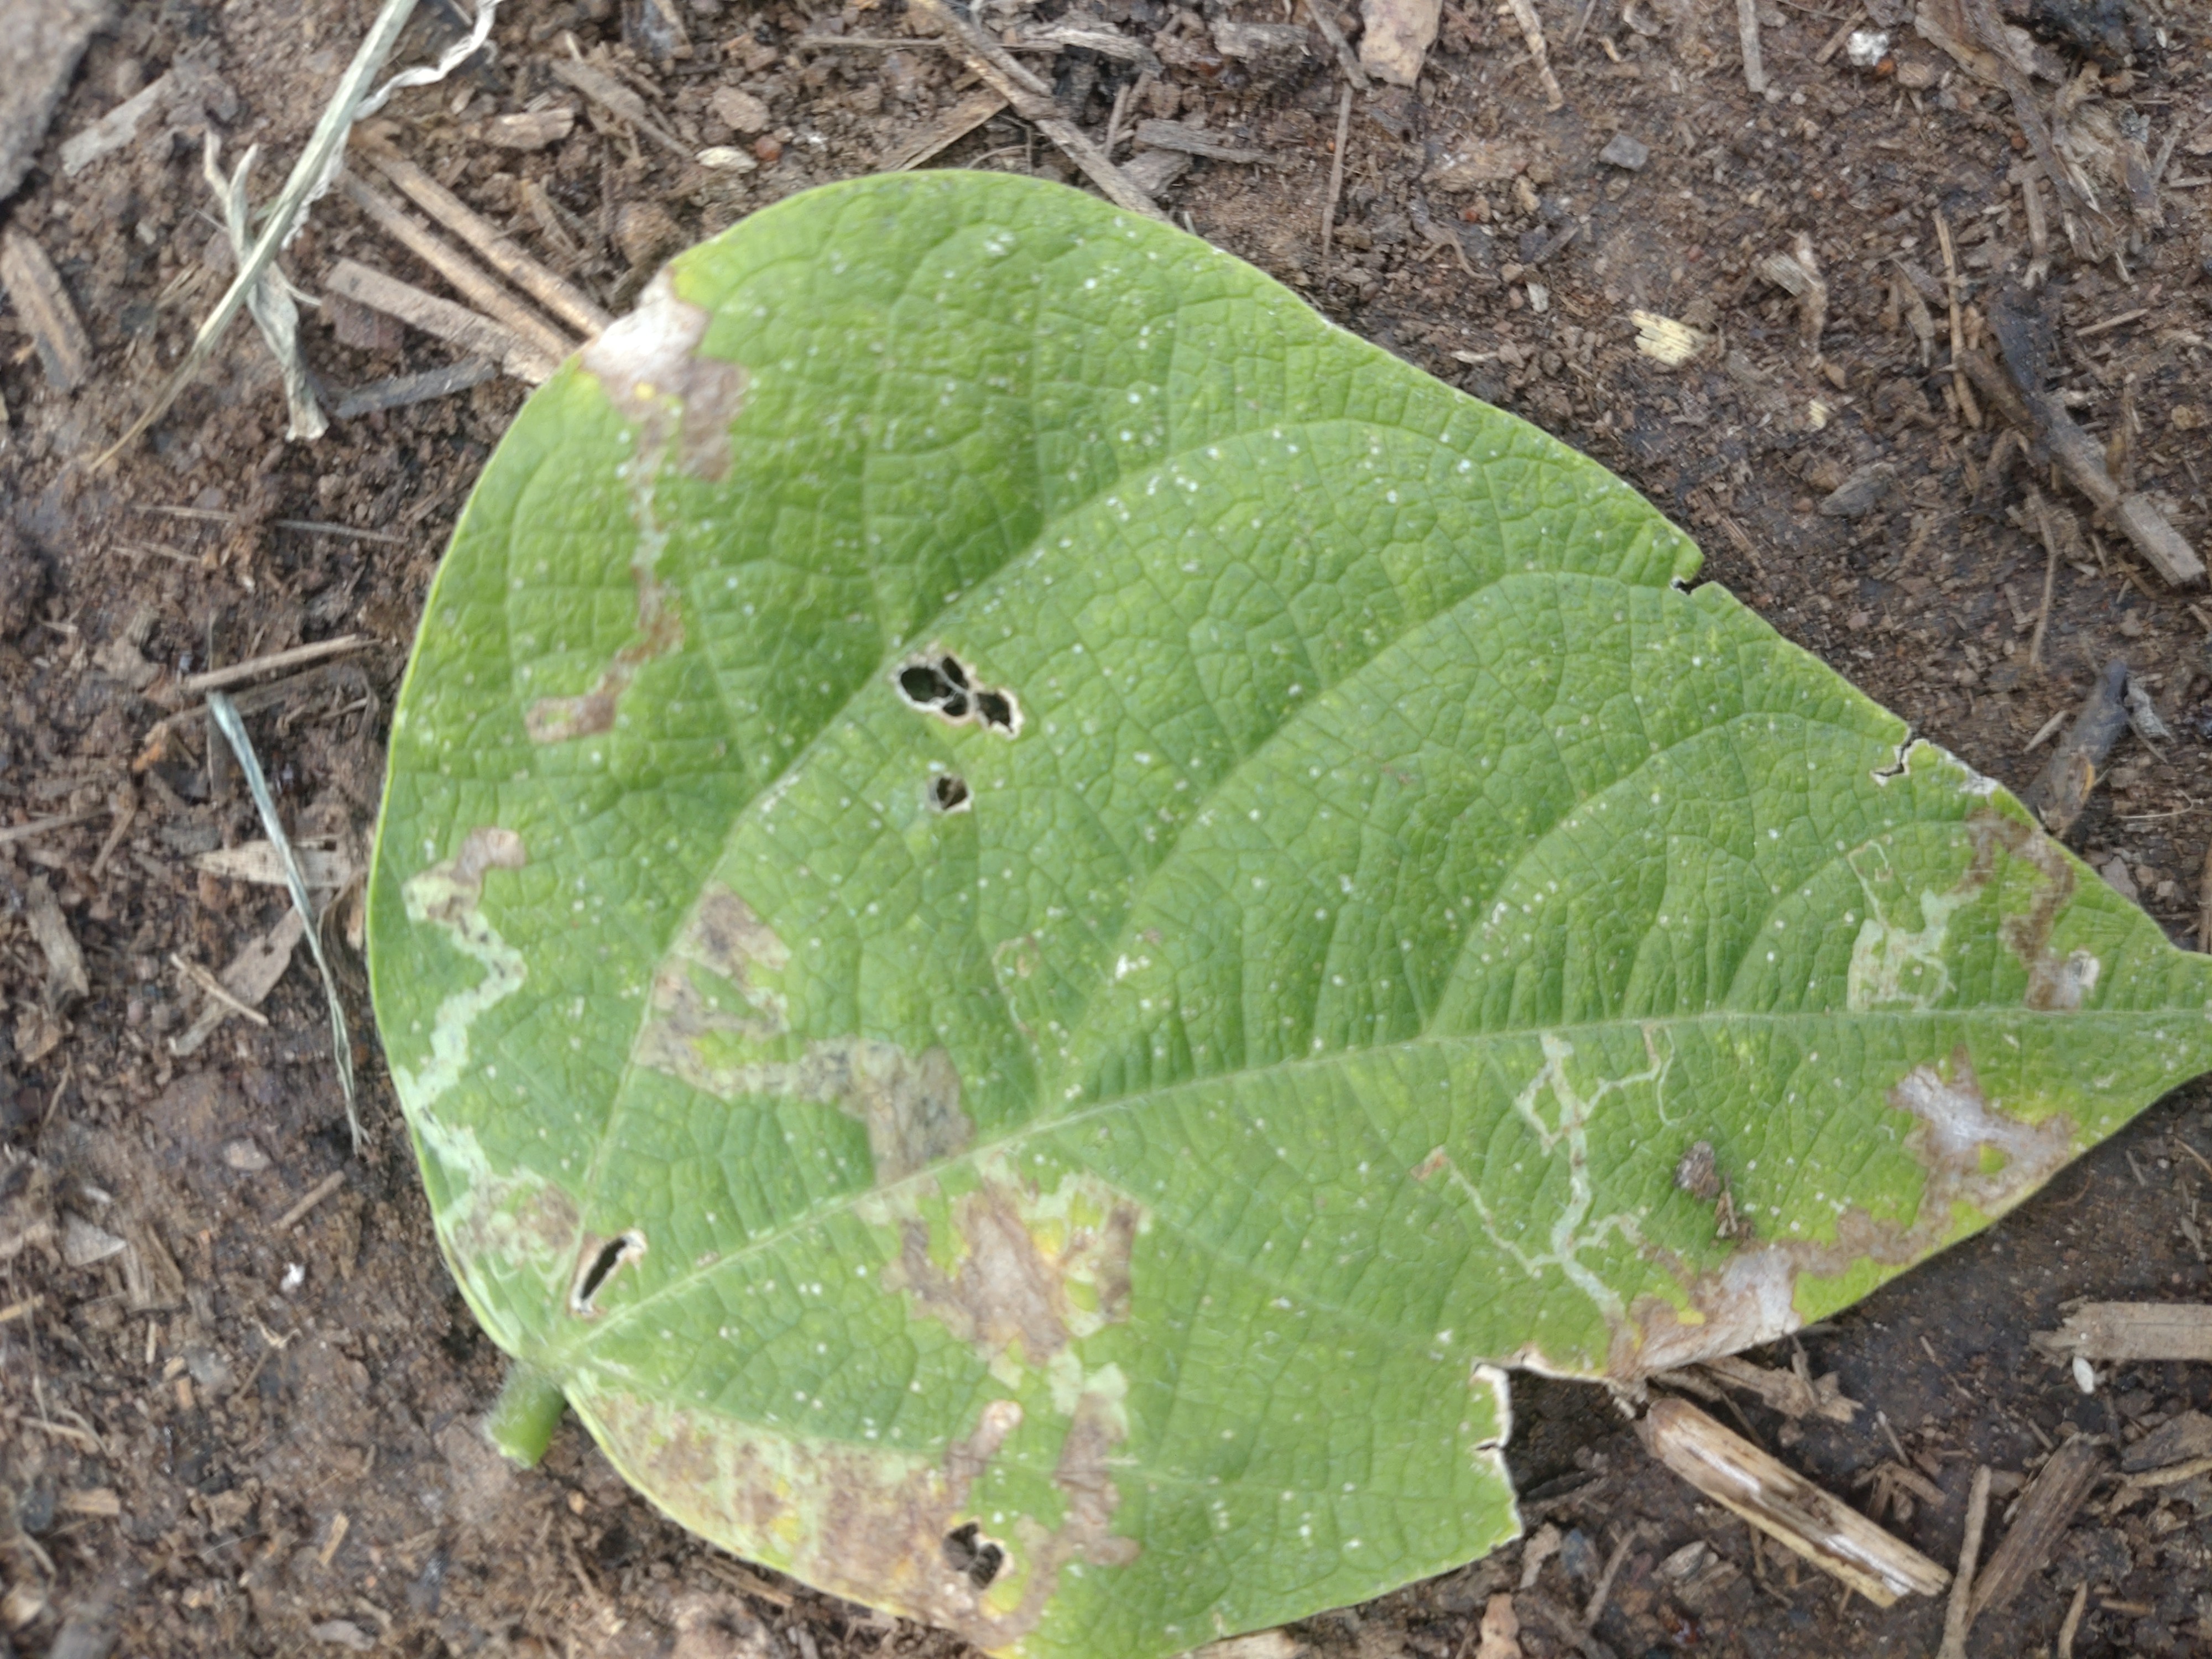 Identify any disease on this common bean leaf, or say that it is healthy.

anthracnose
